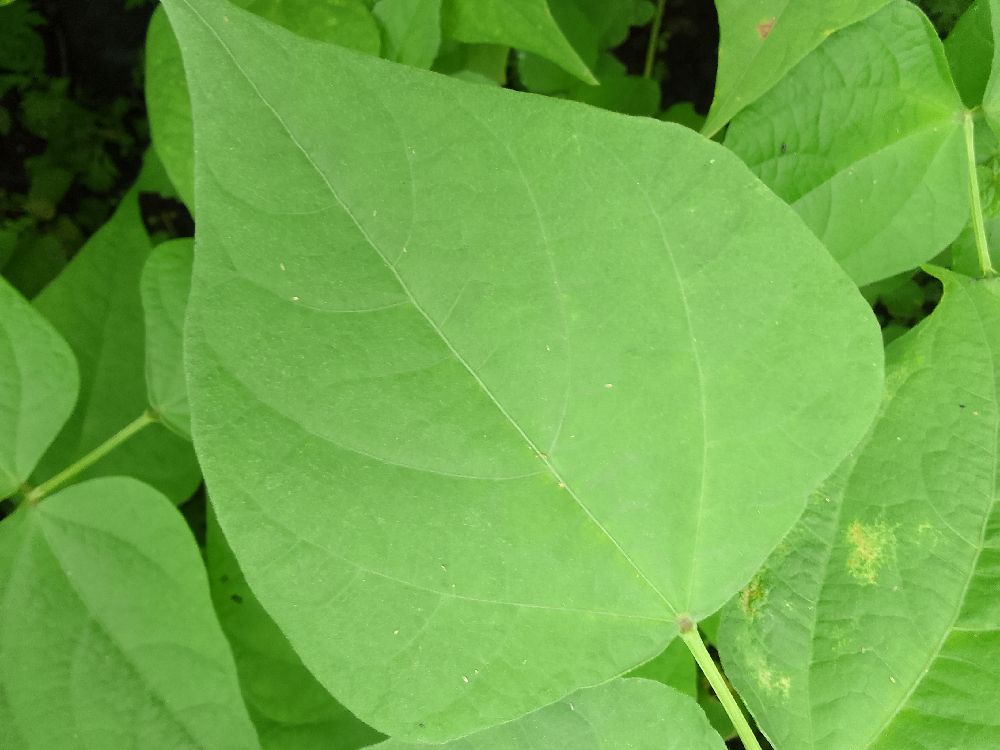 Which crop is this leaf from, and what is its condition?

common bean, healthy
